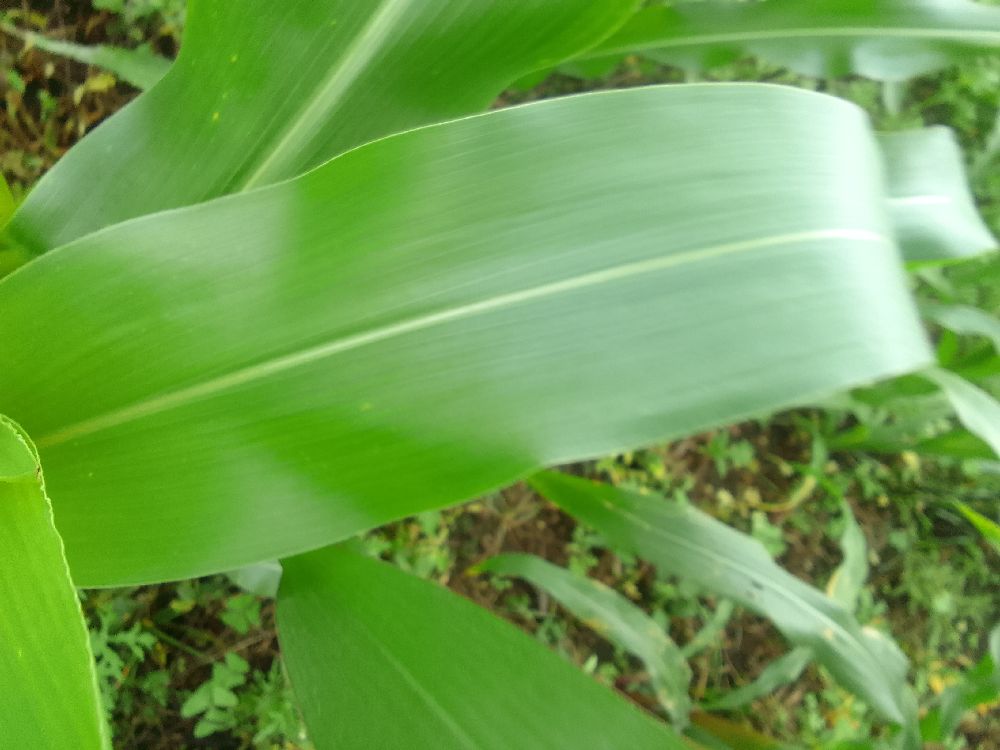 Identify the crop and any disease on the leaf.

maize, healthy
